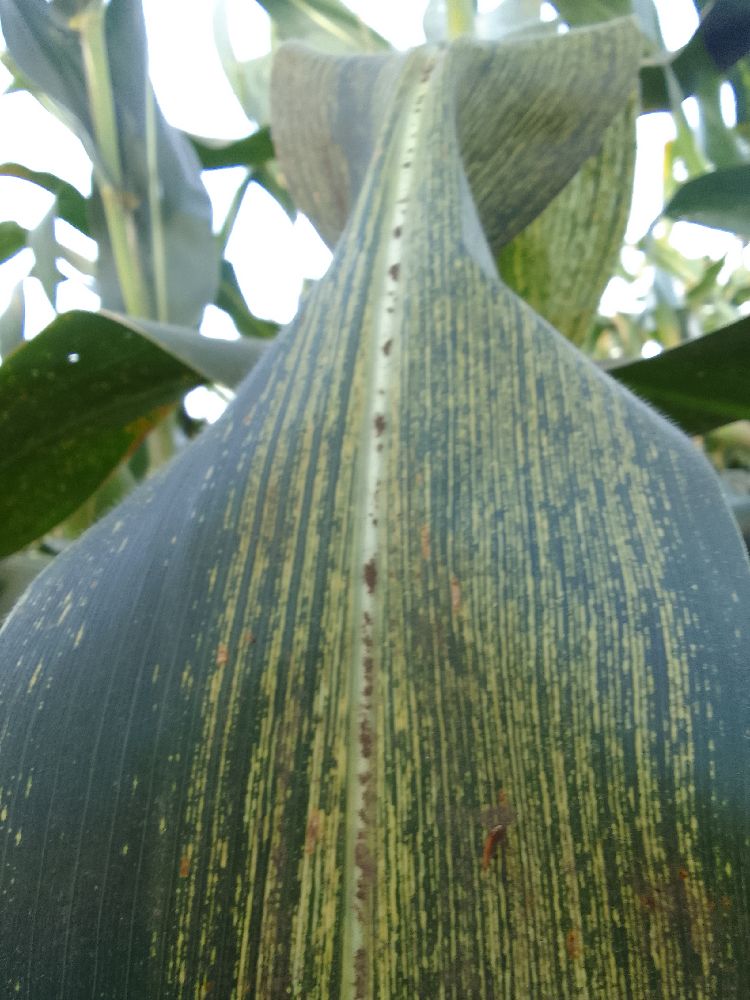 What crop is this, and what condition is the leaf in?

maize, maize streak virus
